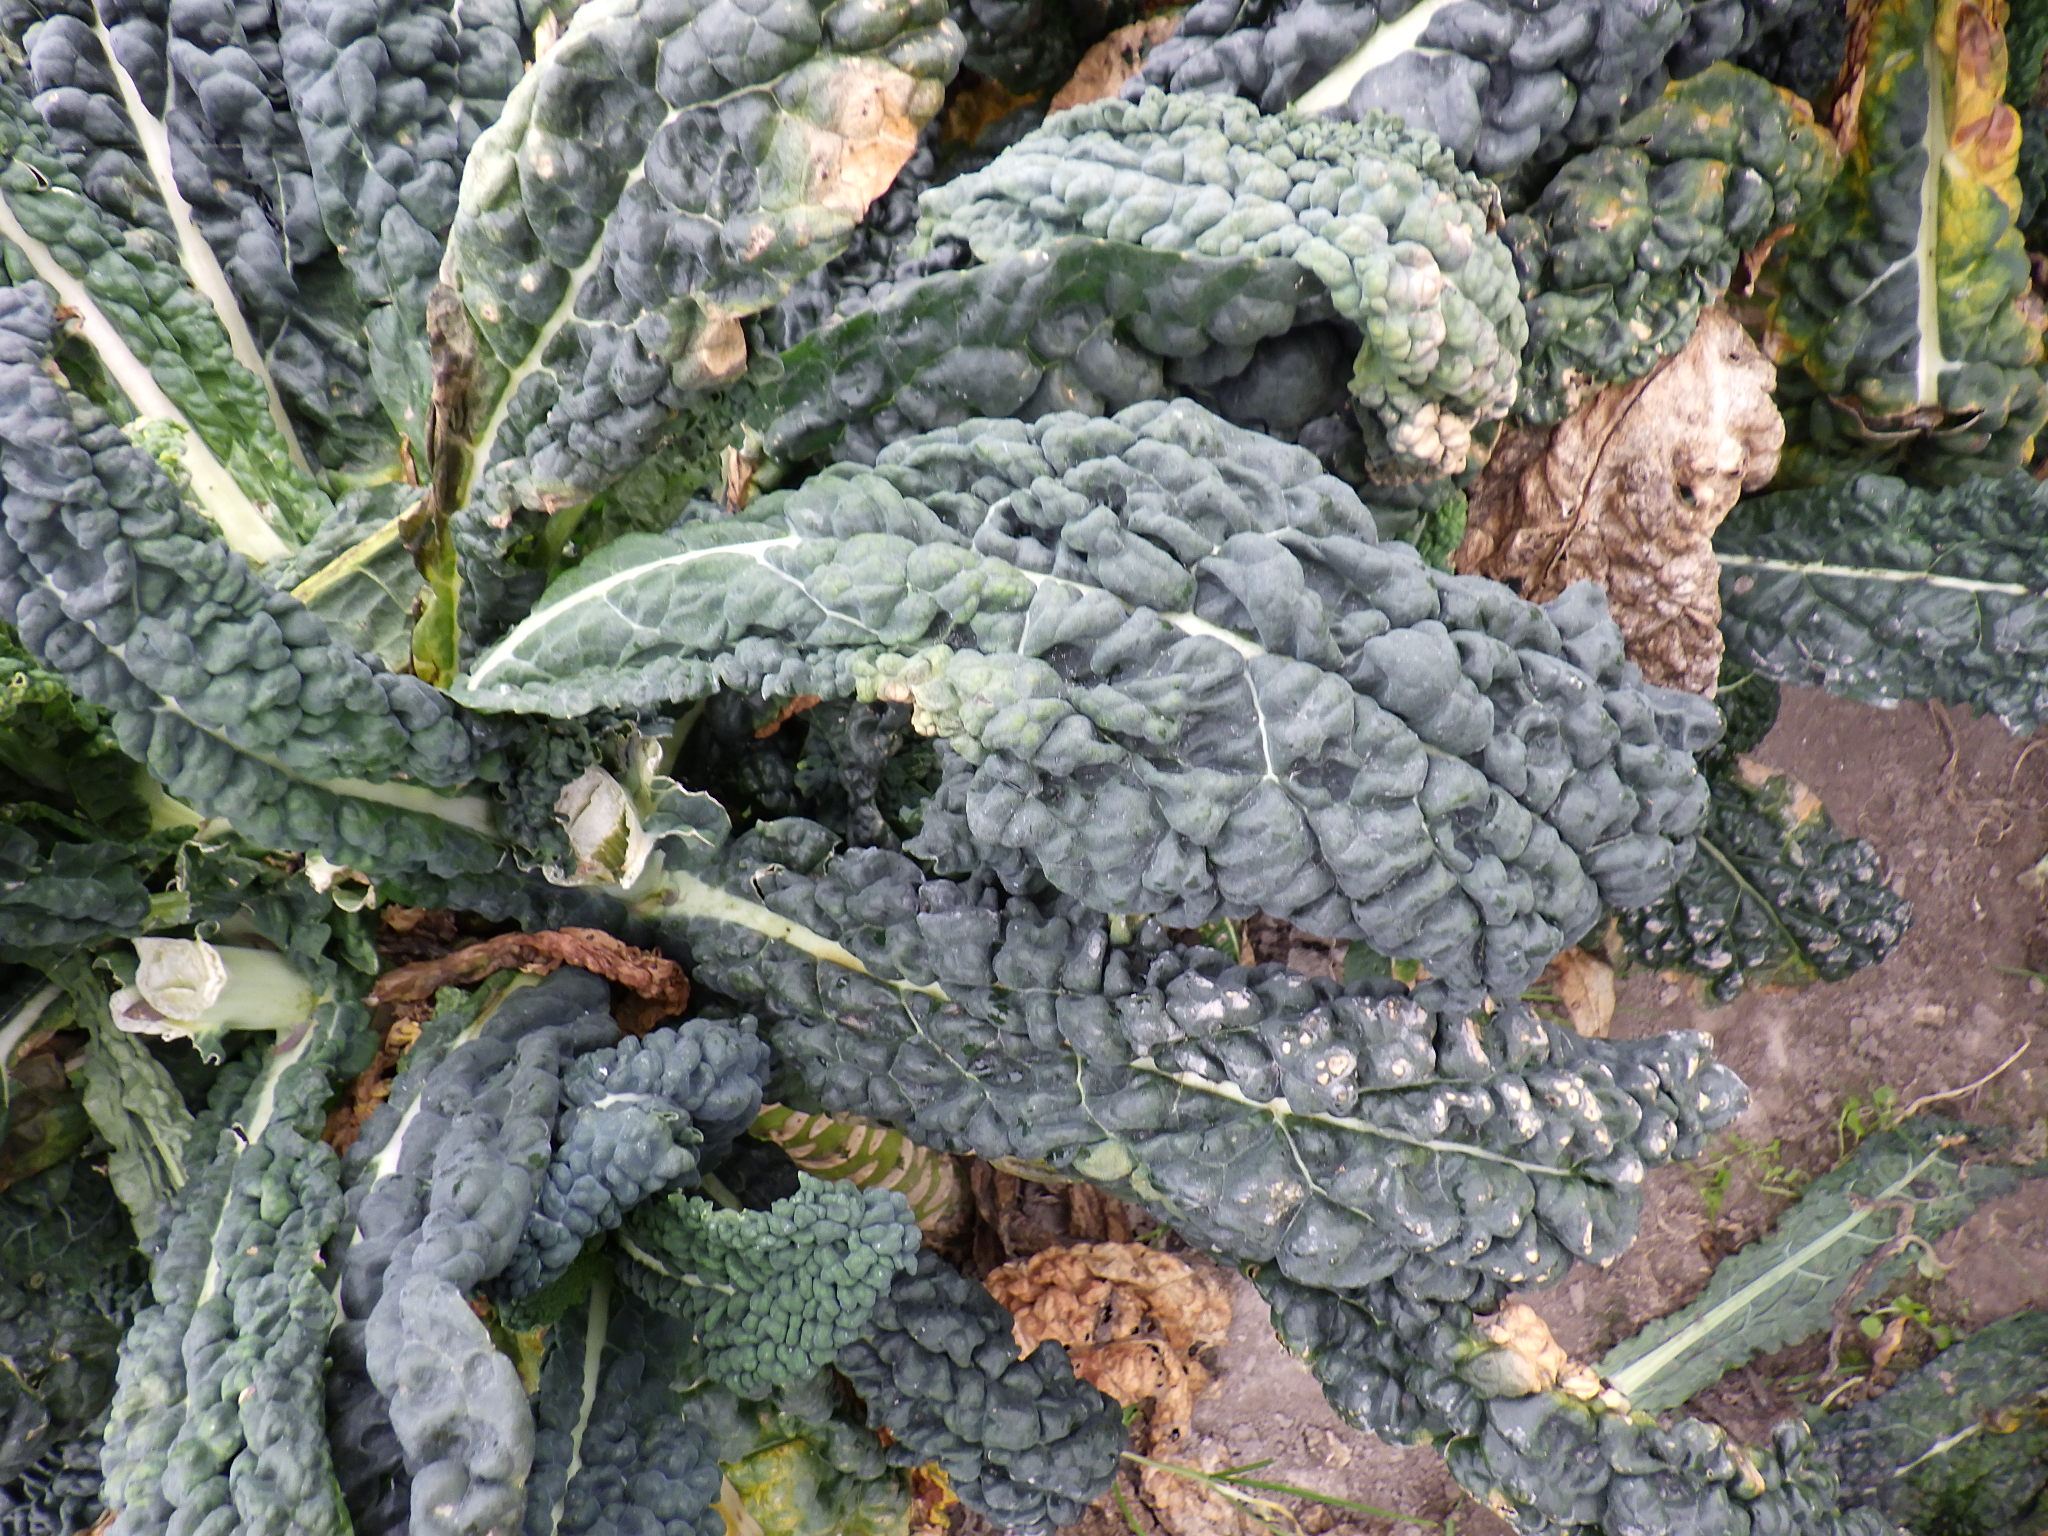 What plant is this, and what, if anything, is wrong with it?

kale, downy mildew
